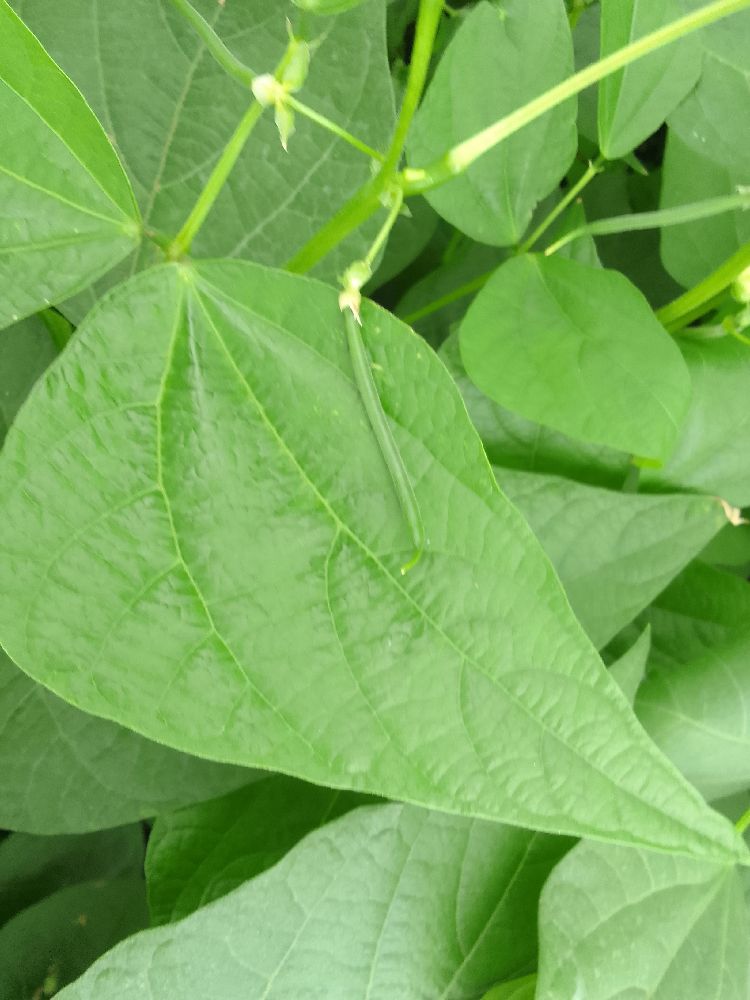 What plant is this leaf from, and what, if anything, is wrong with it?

common bean, healthy
